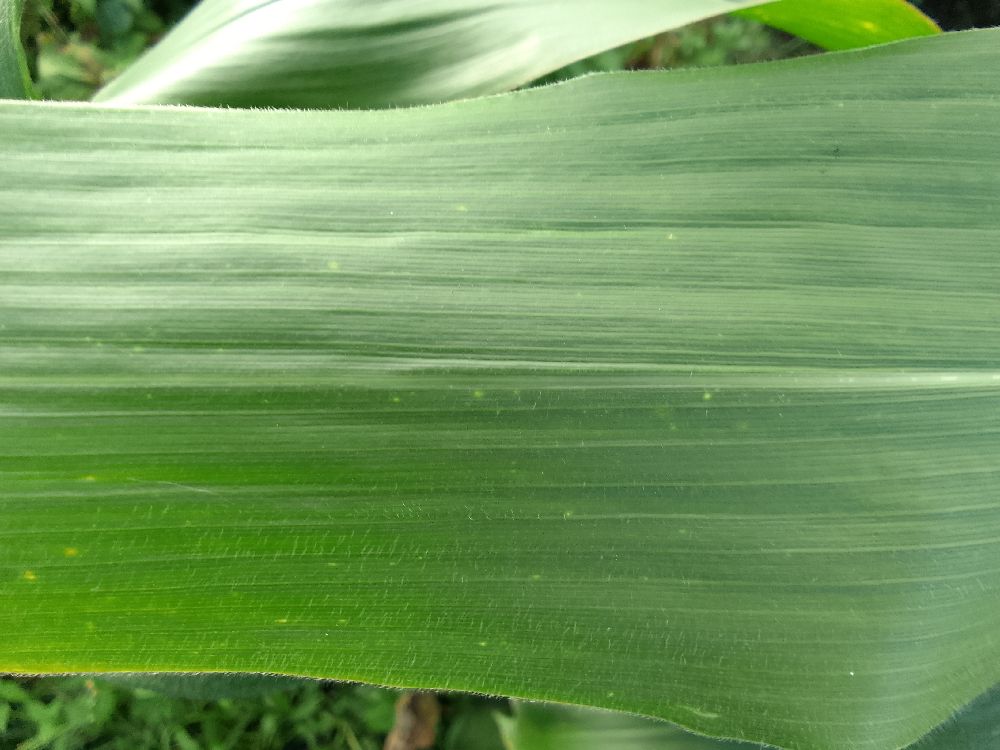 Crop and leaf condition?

maize, healthy
